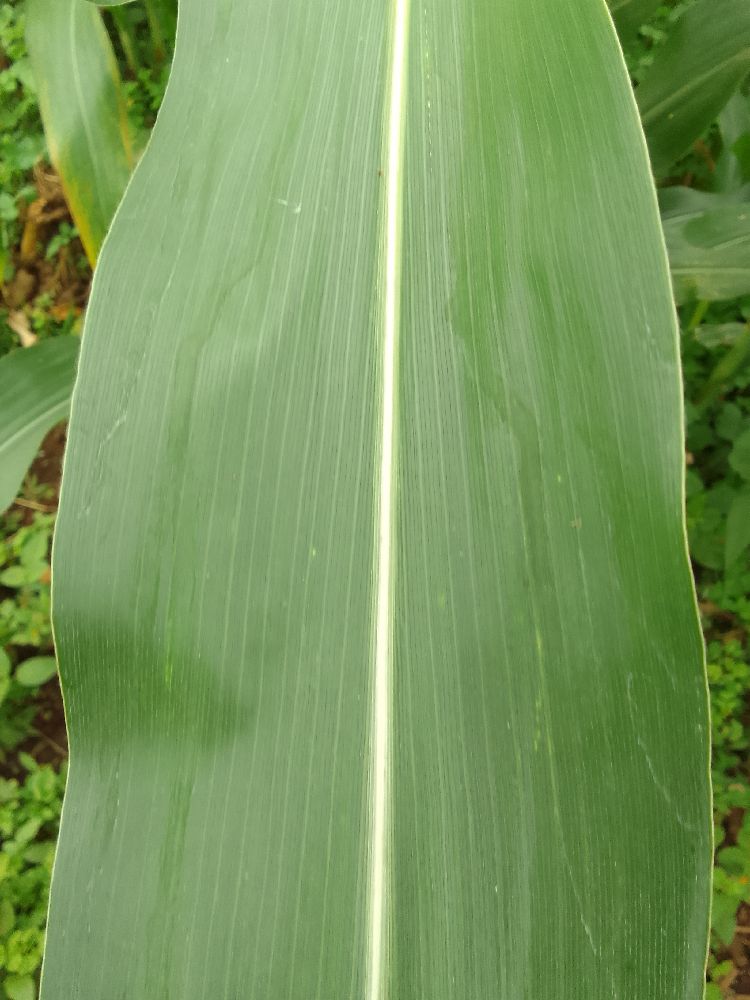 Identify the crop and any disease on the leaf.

maize, healthy
